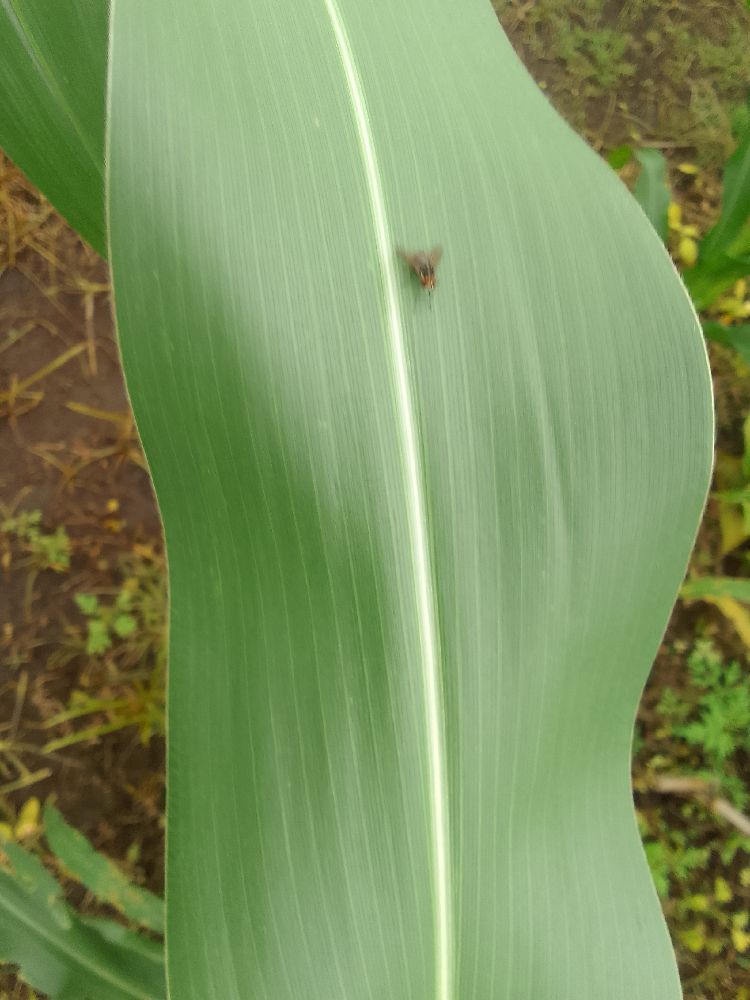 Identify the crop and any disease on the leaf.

maize, healthy
